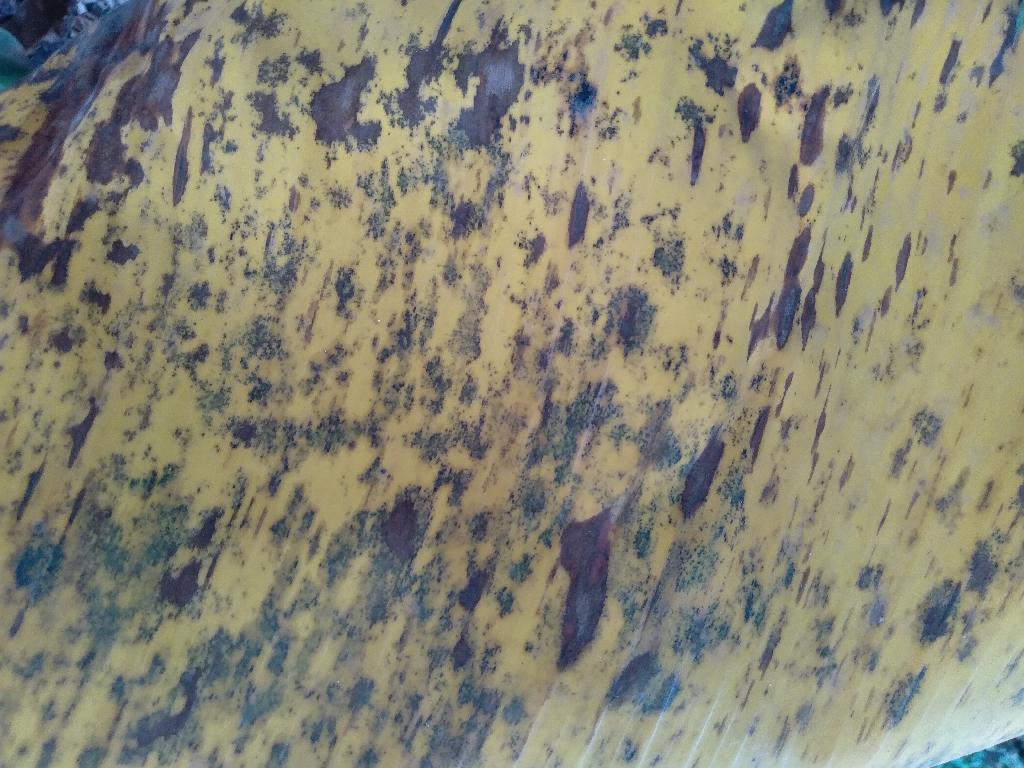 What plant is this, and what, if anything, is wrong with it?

banana, black sigatoka
